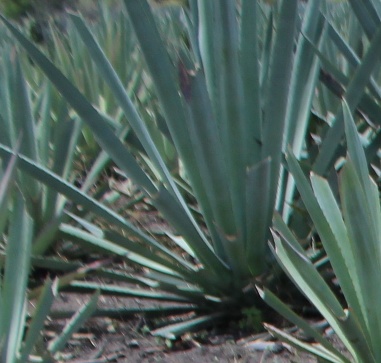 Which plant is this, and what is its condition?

agave, healthy
